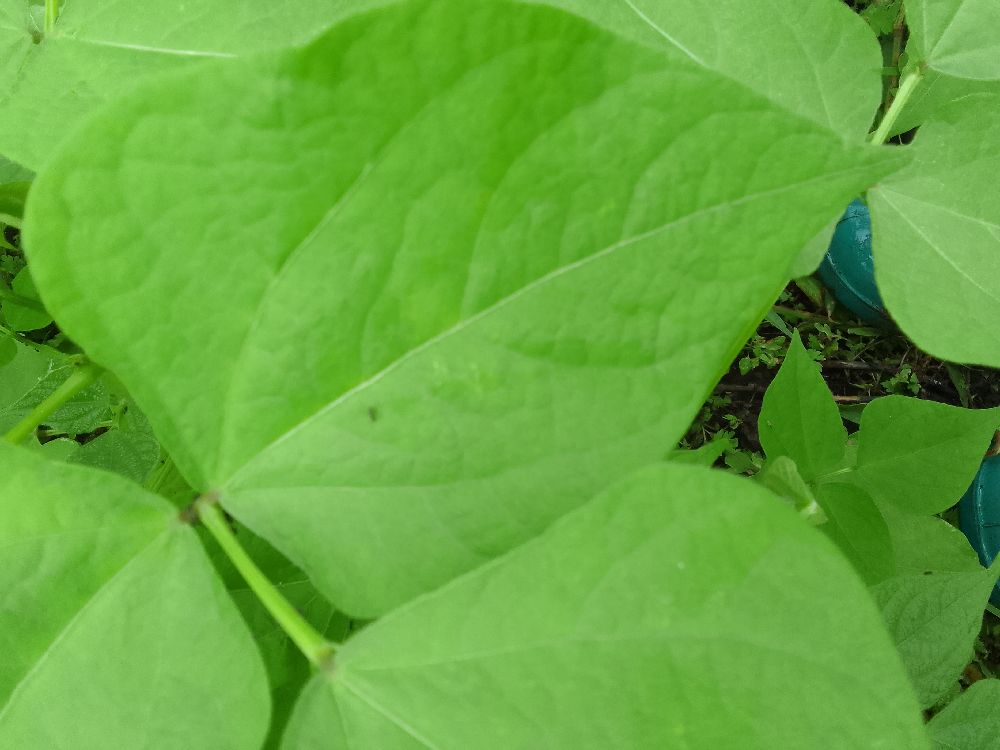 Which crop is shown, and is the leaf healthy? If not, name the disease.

common bean, healthy
